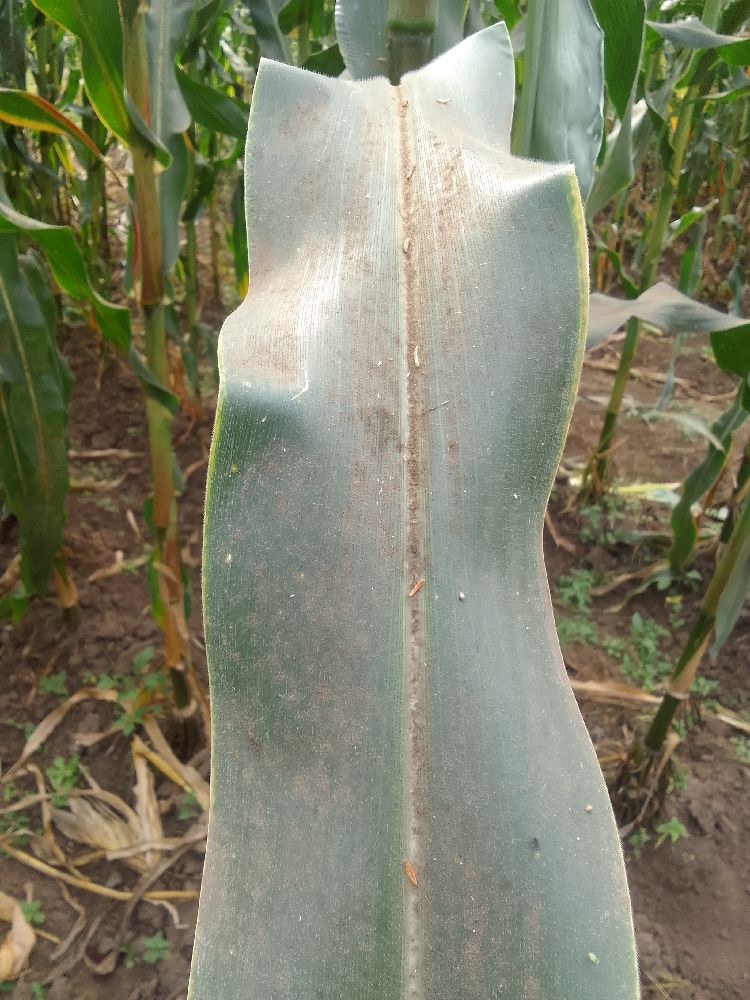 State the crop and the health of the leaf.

maize, healthy
